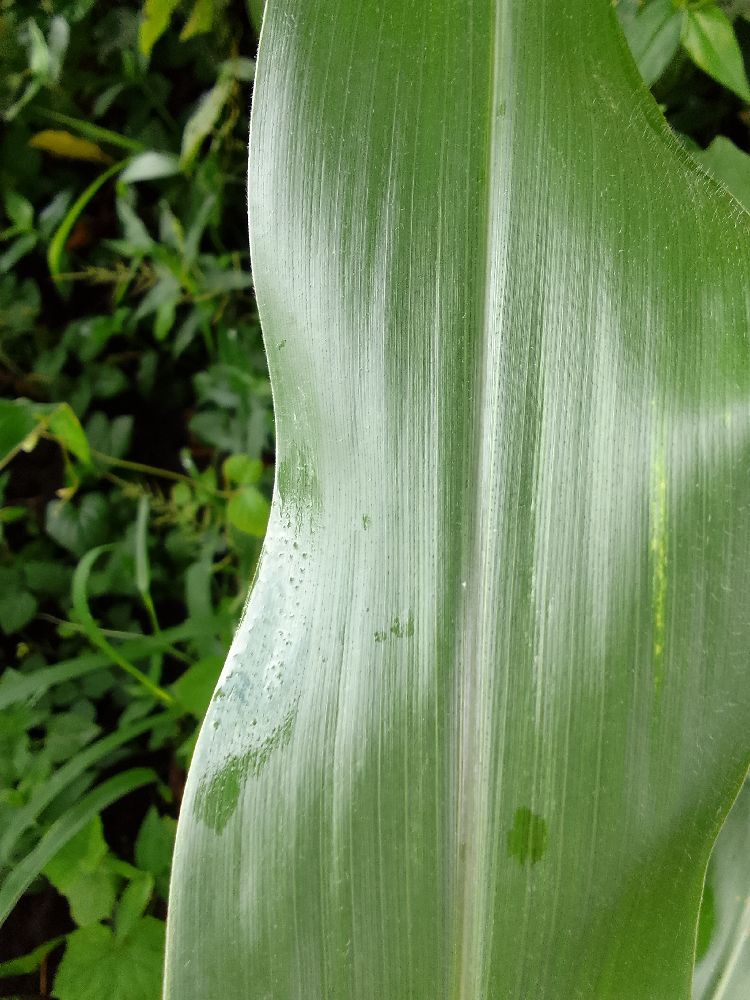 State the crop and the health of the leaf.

maize, healthy
